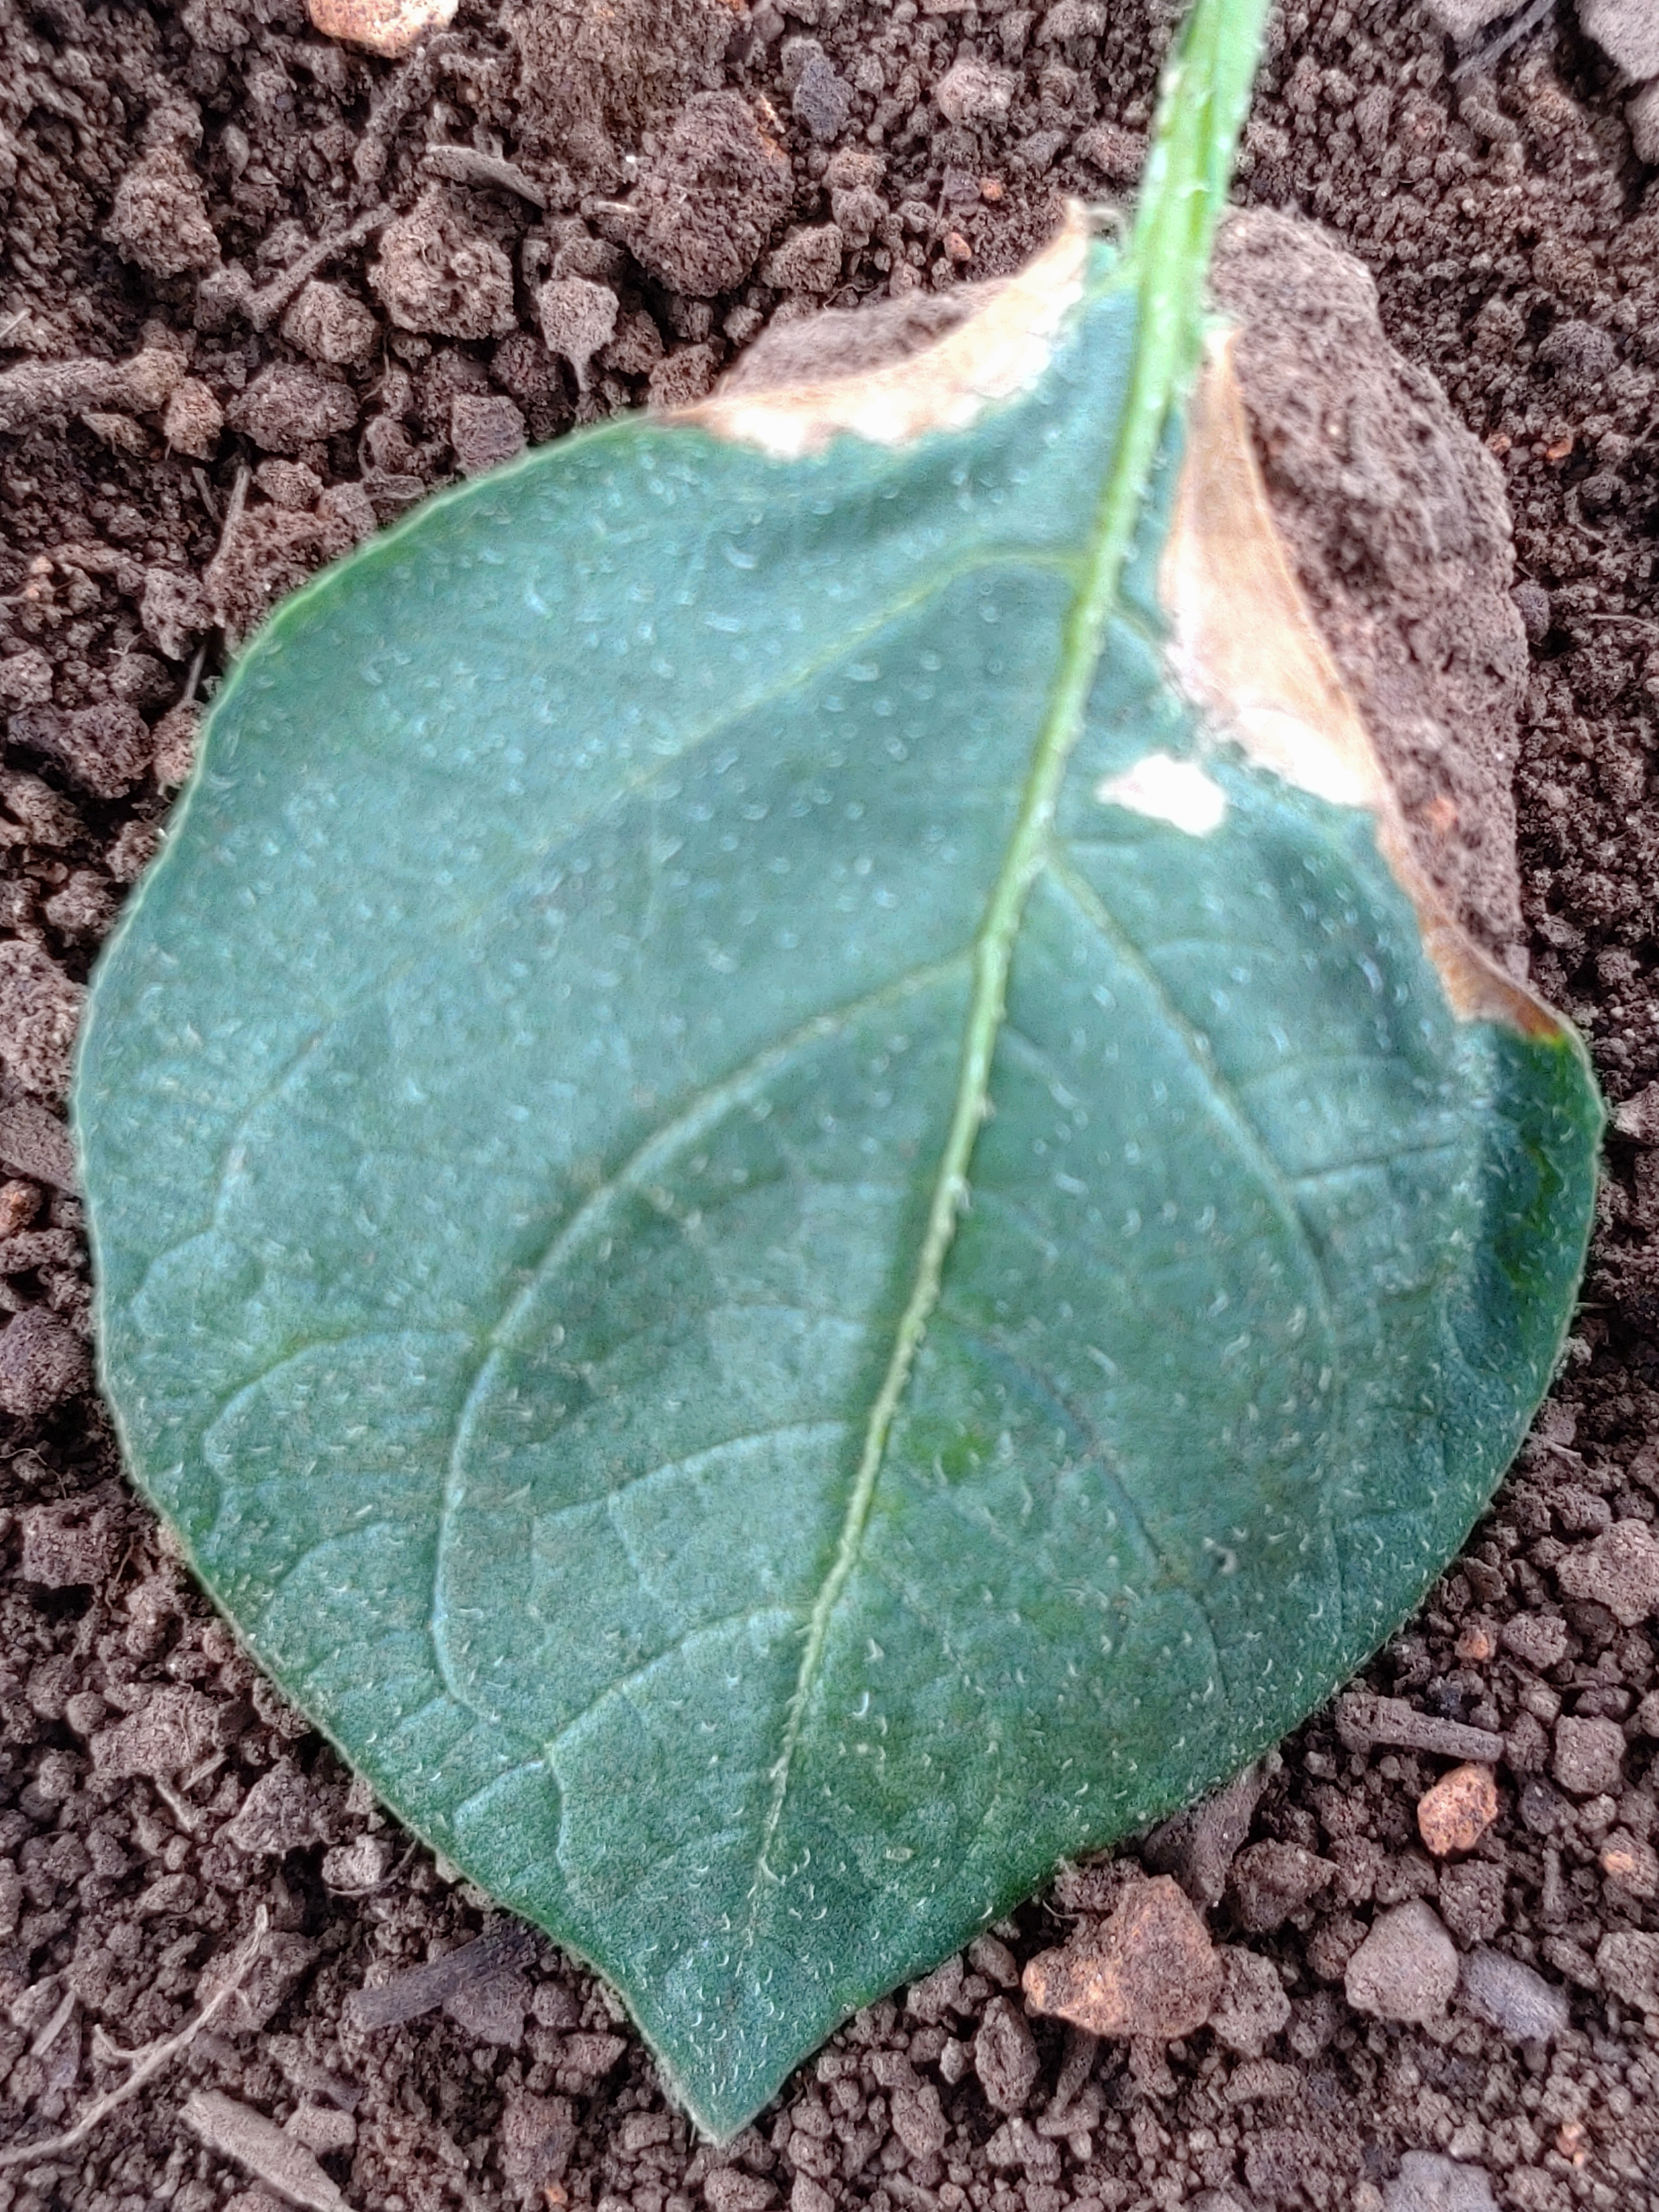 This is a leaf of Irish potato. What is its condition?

early blight
